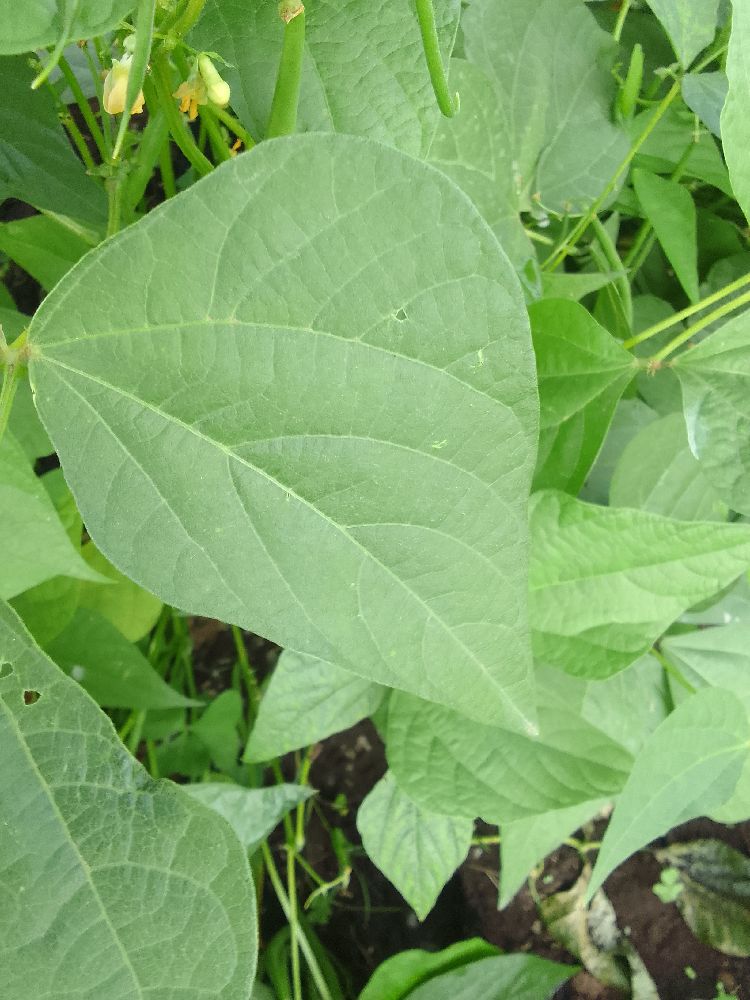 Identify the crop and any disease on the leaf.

common bean, healthy
